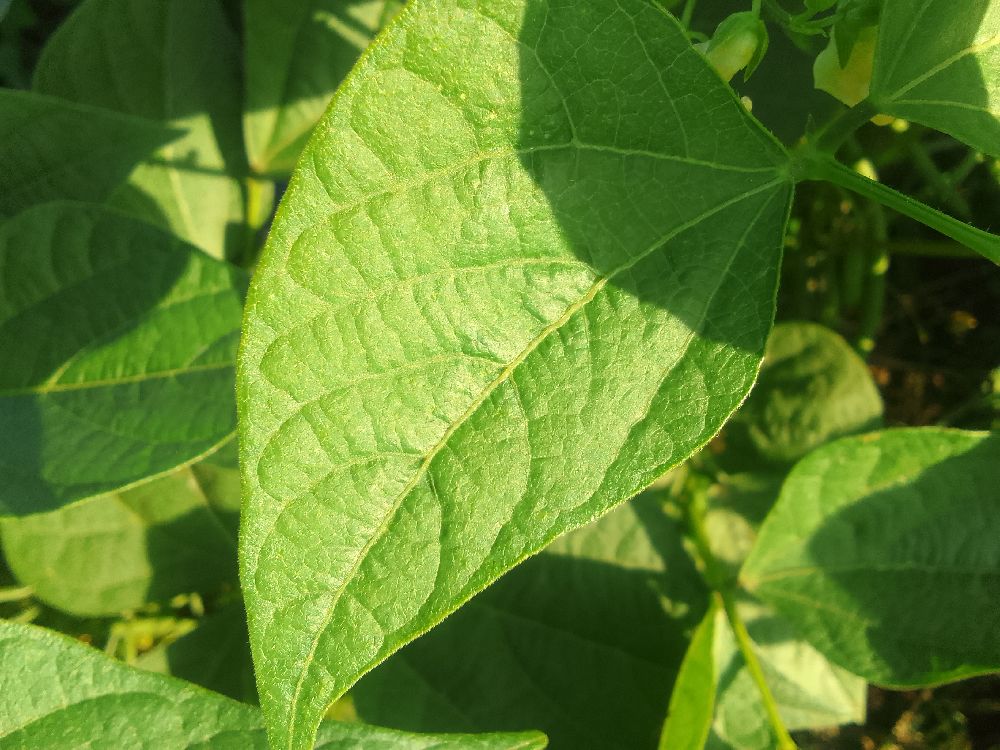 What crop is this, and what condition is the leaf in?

common bean, healthy
